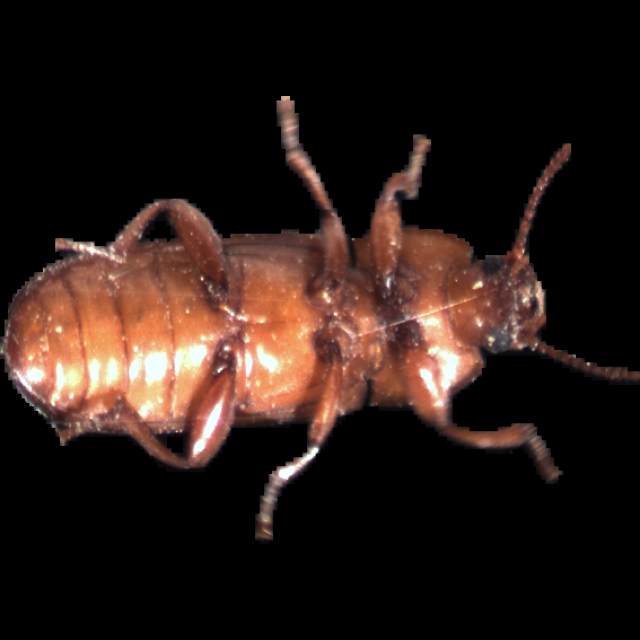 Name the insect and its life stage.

mealworm beetle
